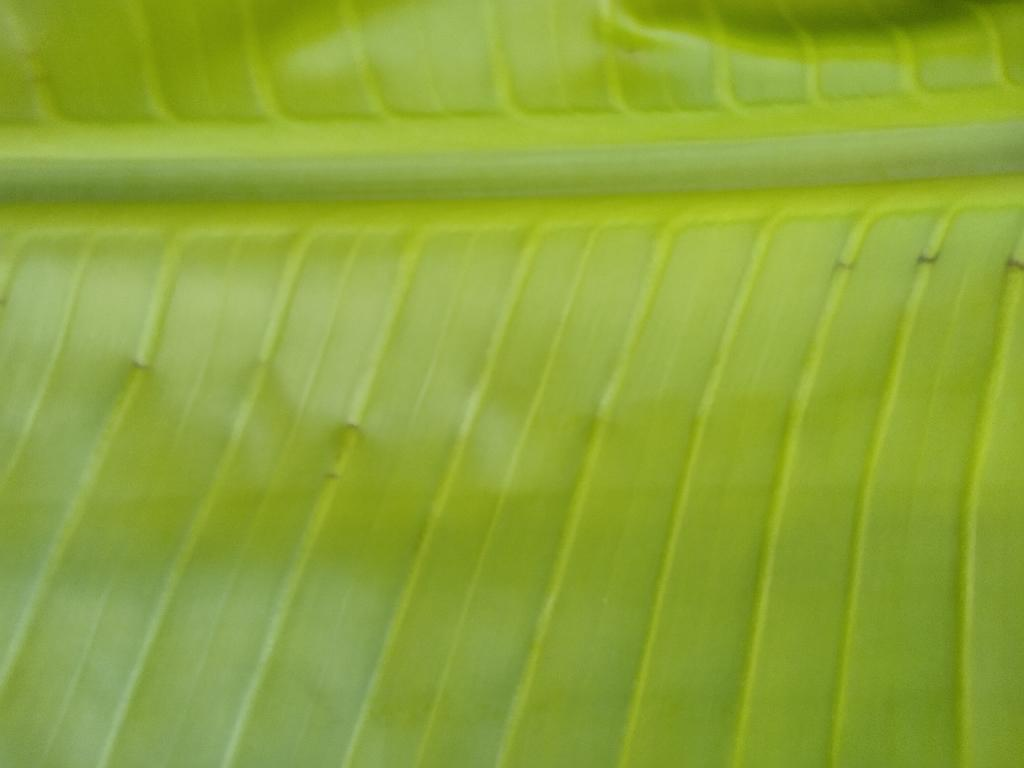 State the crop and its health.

banana, healthy
